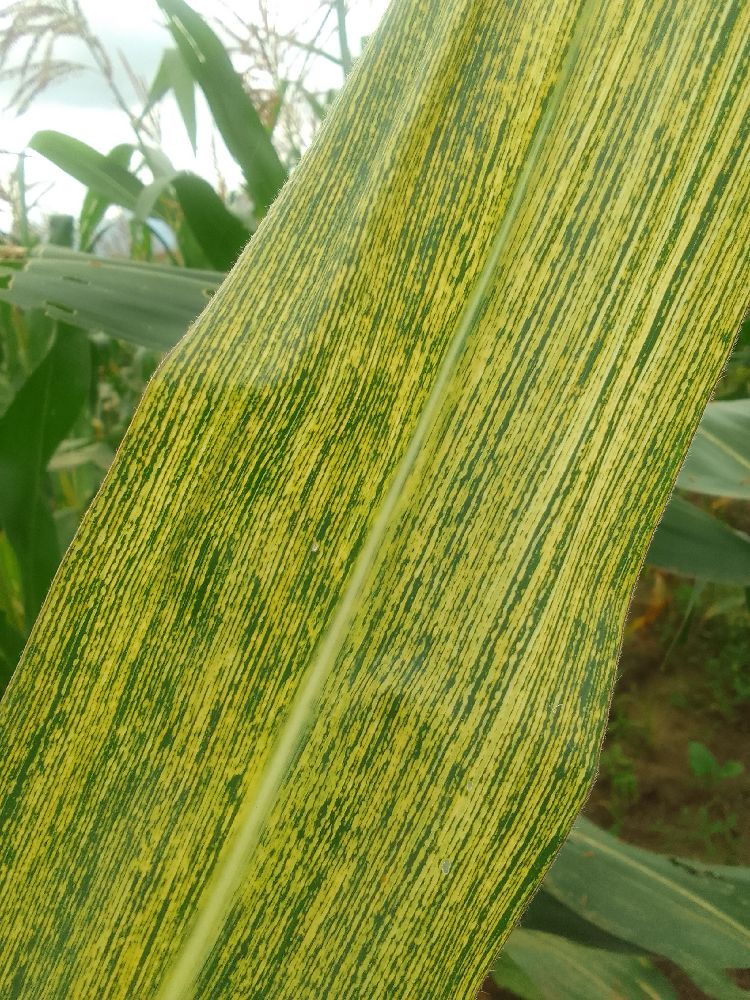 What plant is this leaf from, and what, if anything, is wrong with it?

maize, maize streak virus
